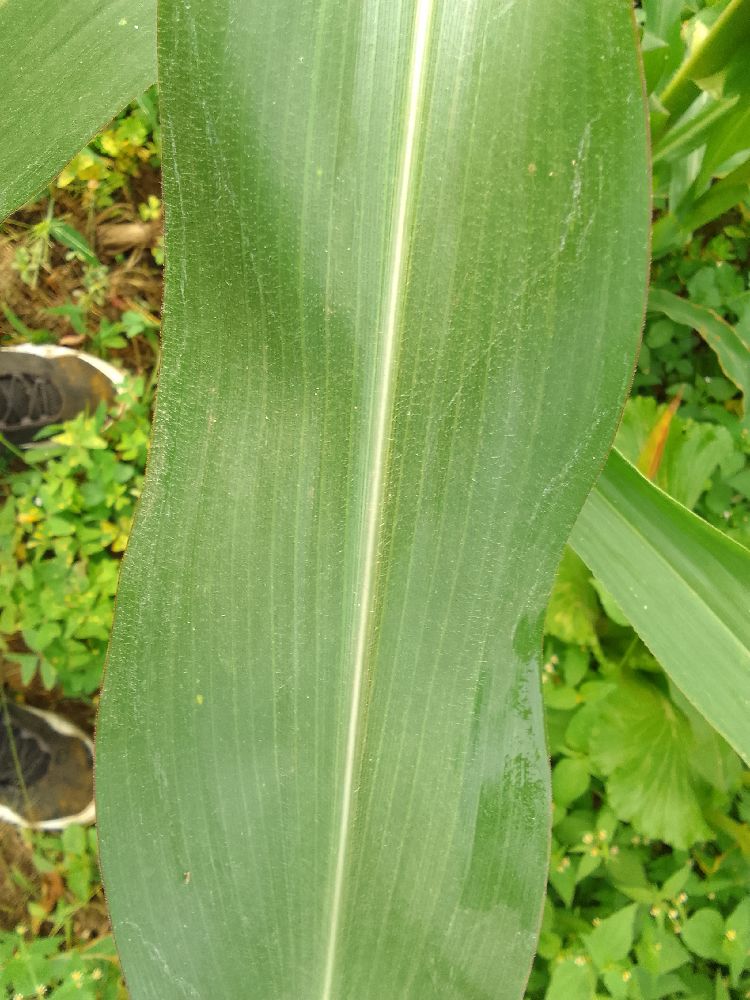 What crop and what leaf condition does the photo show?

maize, healthy
